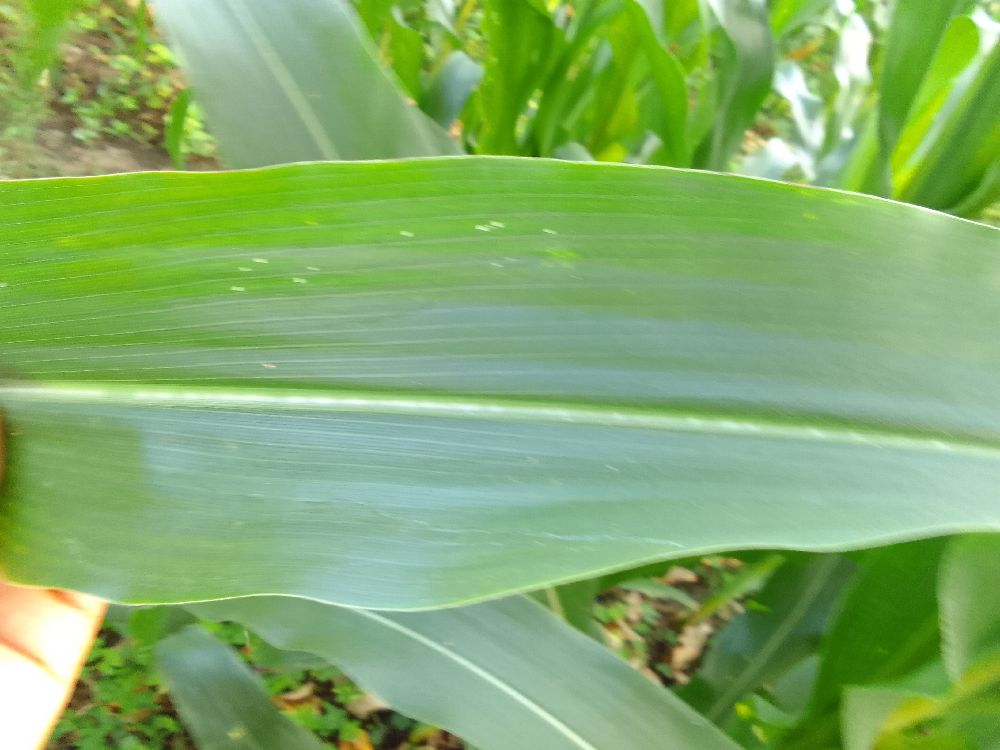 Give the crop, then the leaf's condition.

maize, healthy
